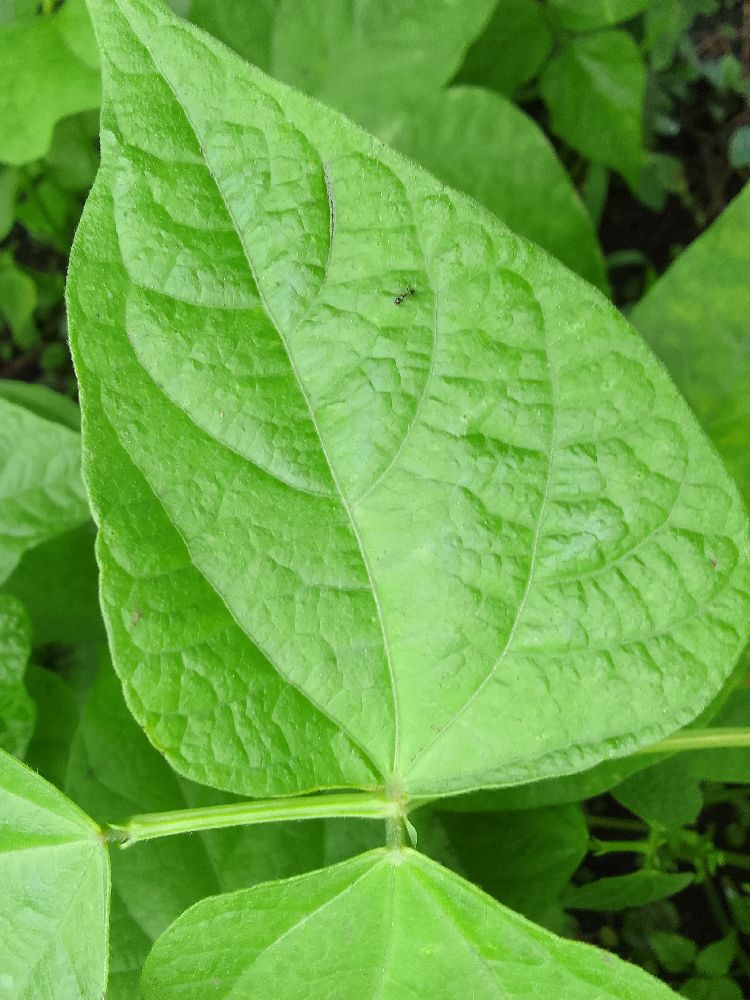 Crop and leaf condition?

common bean, healthy
